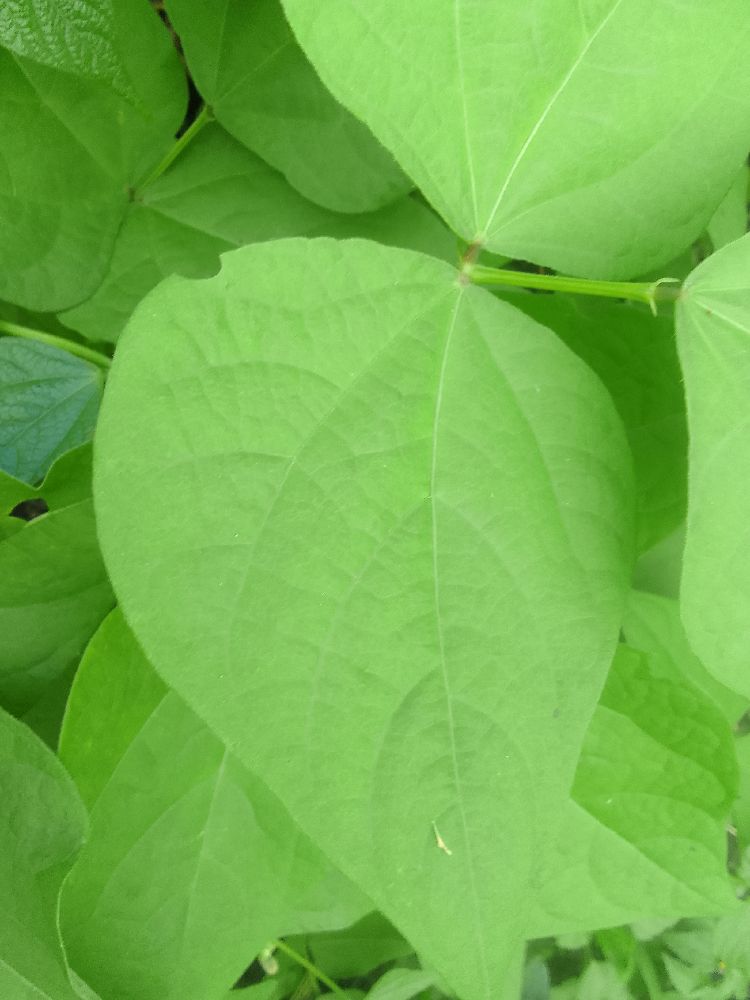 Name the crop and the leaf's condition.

common bean, healthy
